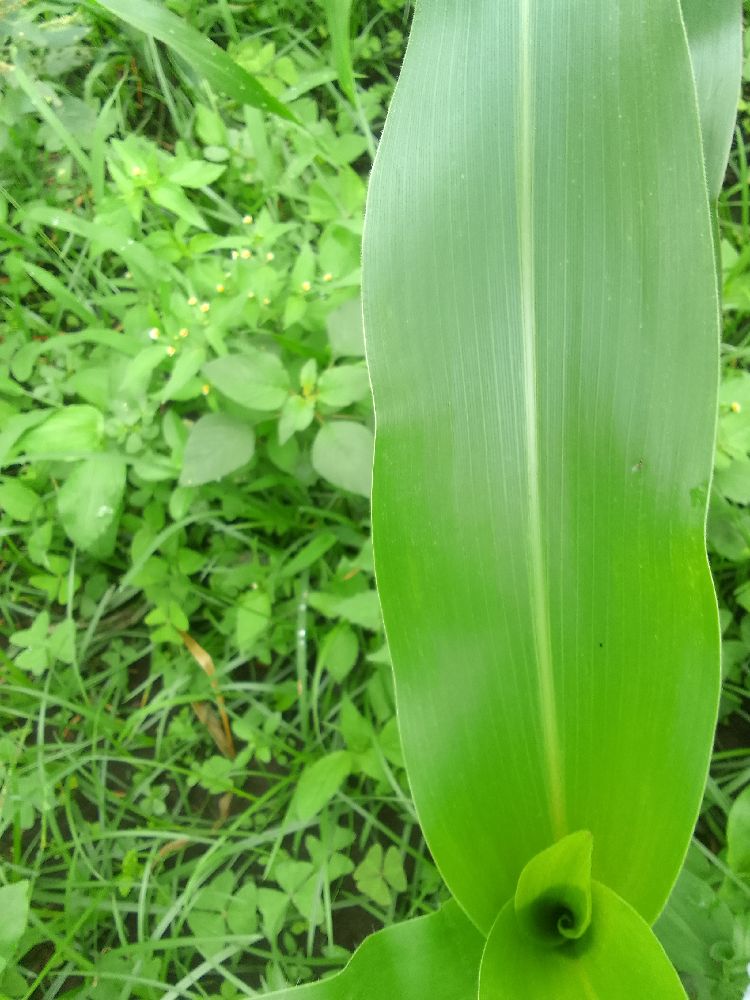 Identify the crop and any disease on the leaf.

maize, healthy
